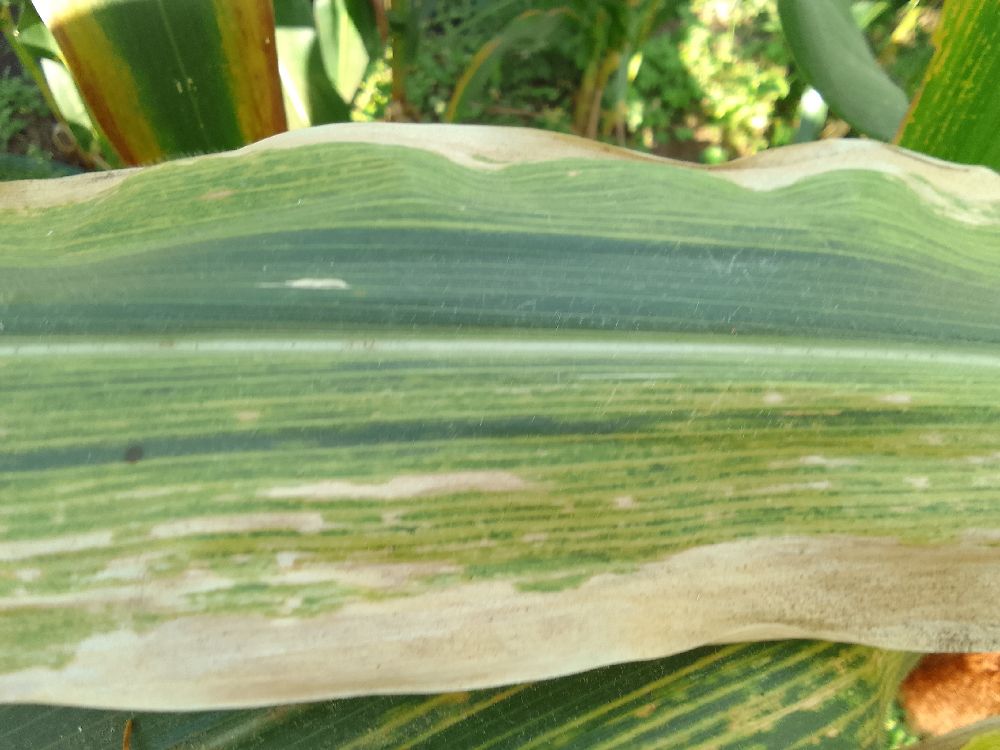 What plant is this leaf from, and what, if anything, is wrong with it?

maize, maize lethal necrosis
